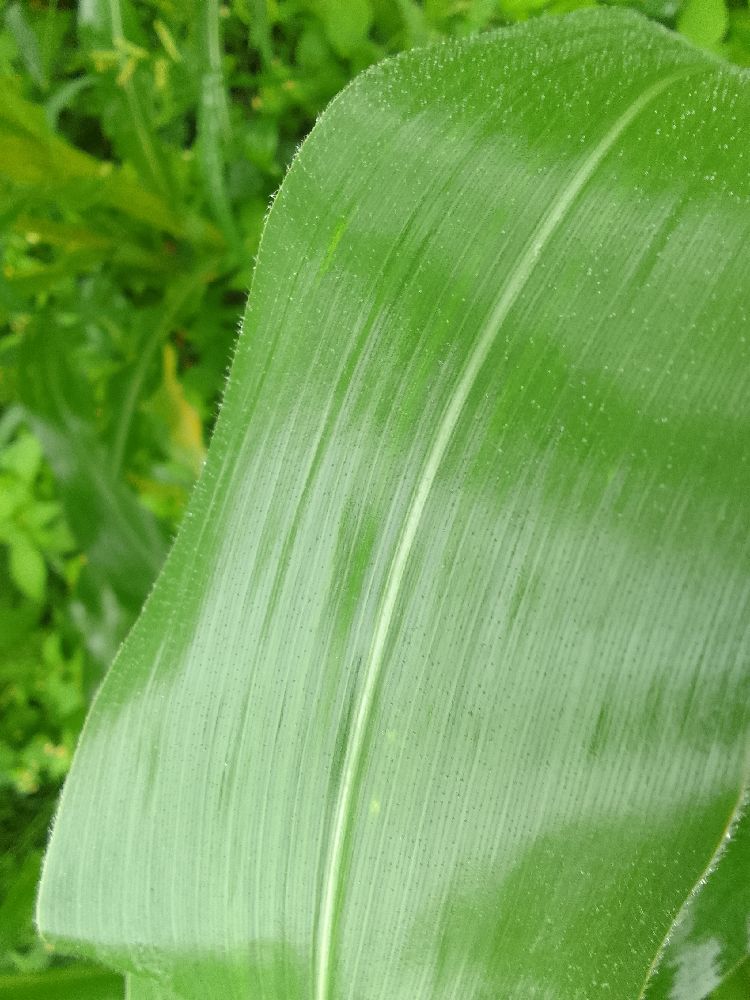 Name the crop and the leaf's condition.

maize, healthy
